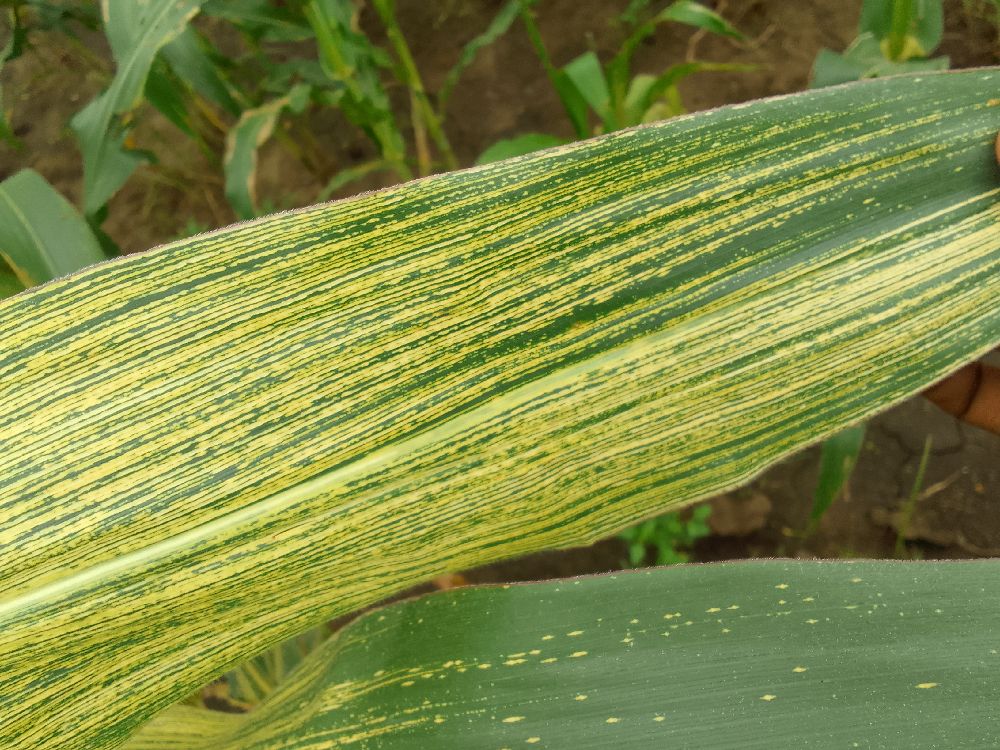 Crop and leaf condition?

maize, maize streak virus
